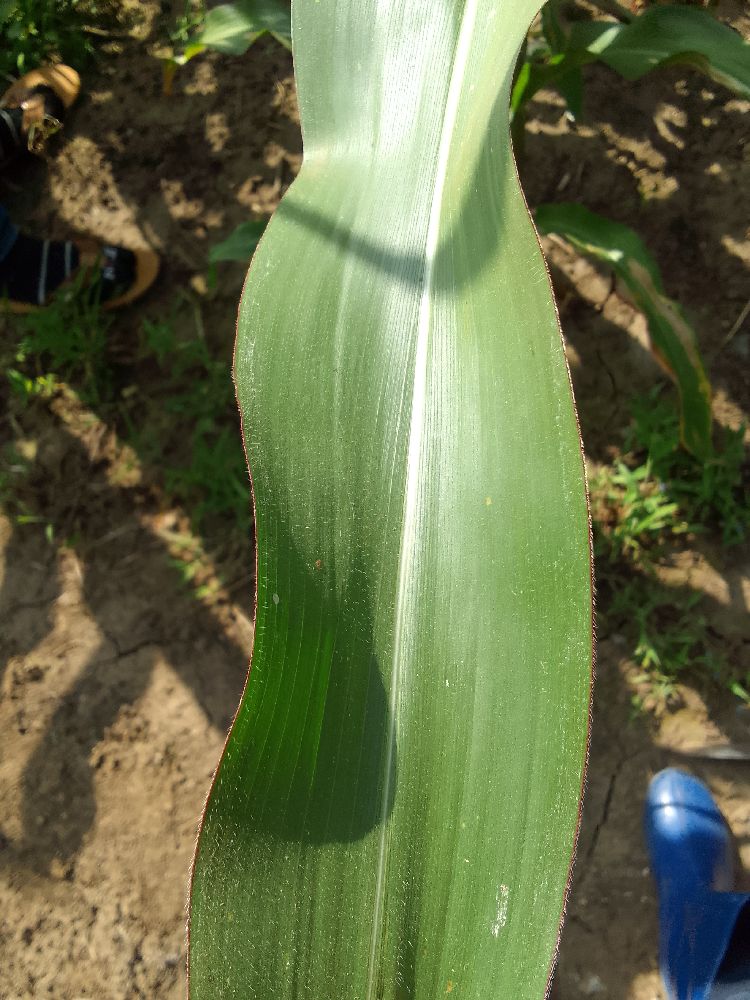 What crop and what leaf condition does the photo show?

maize, healthy
